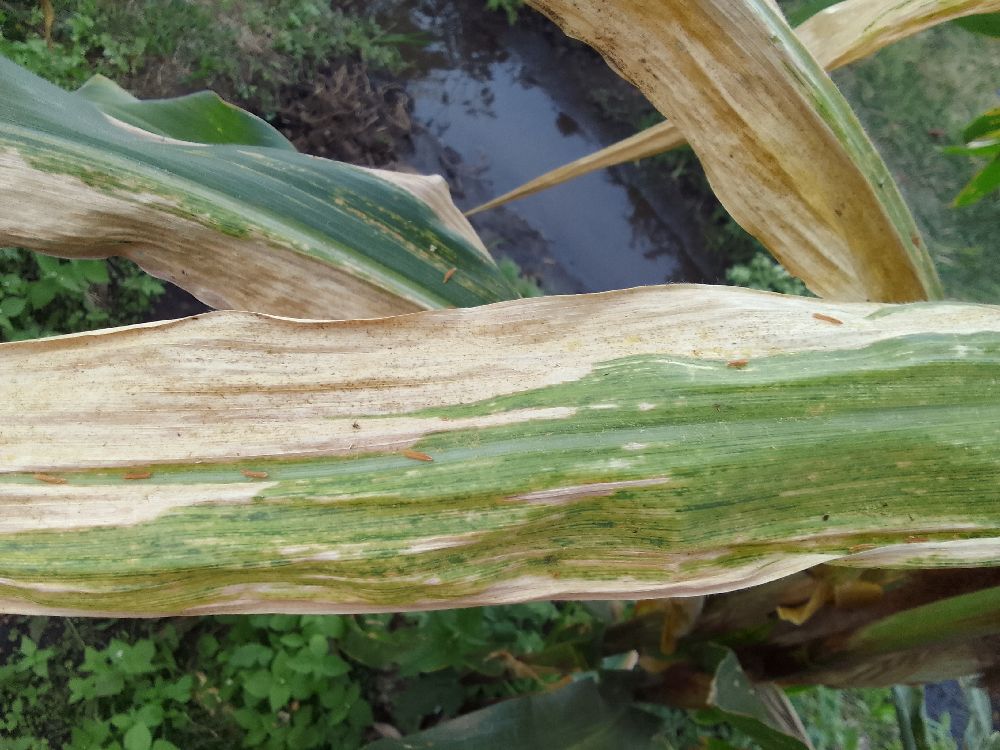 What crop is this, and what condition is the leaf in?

maize, maize lethal necrosis
